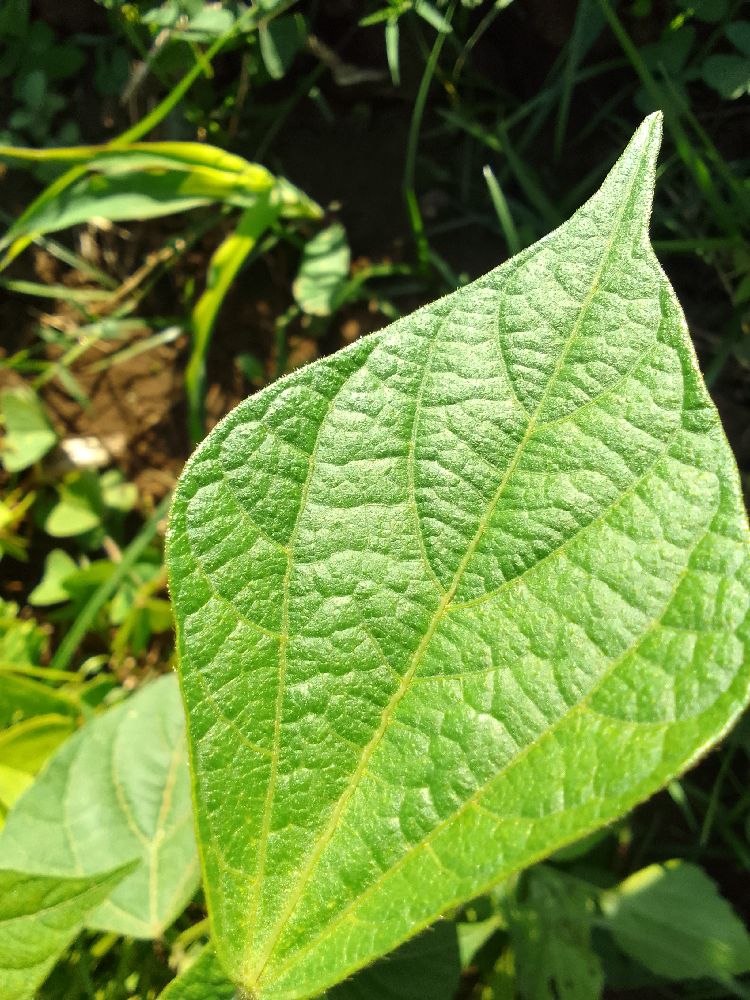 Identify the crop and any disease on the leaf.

common bean, healthy
